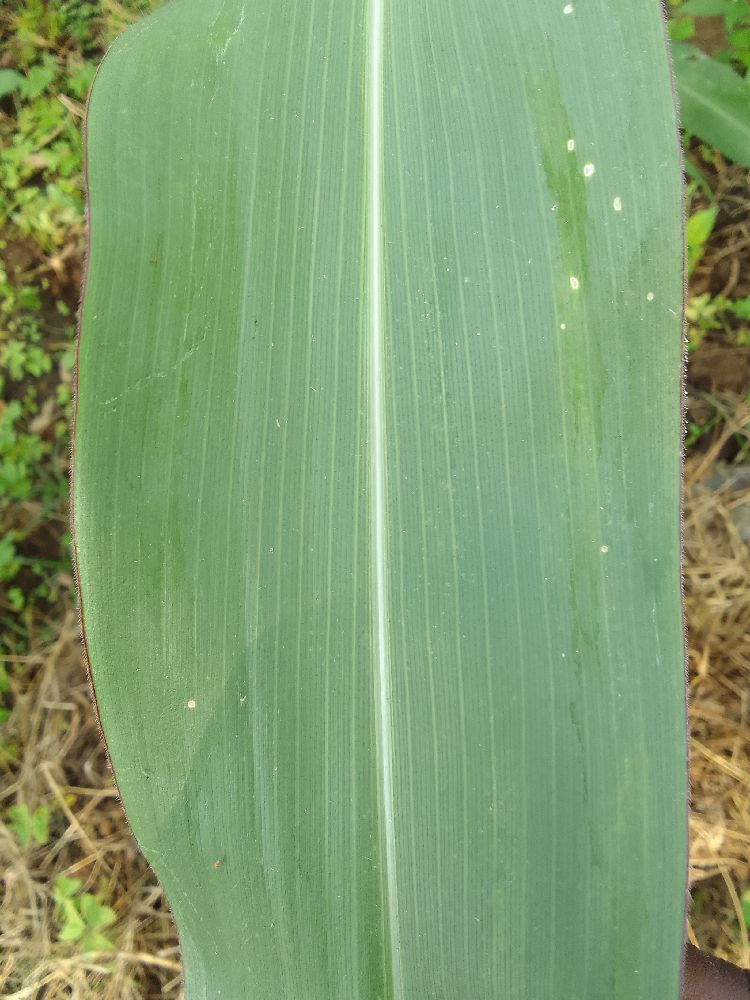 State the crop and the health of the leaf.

maize, healthy
